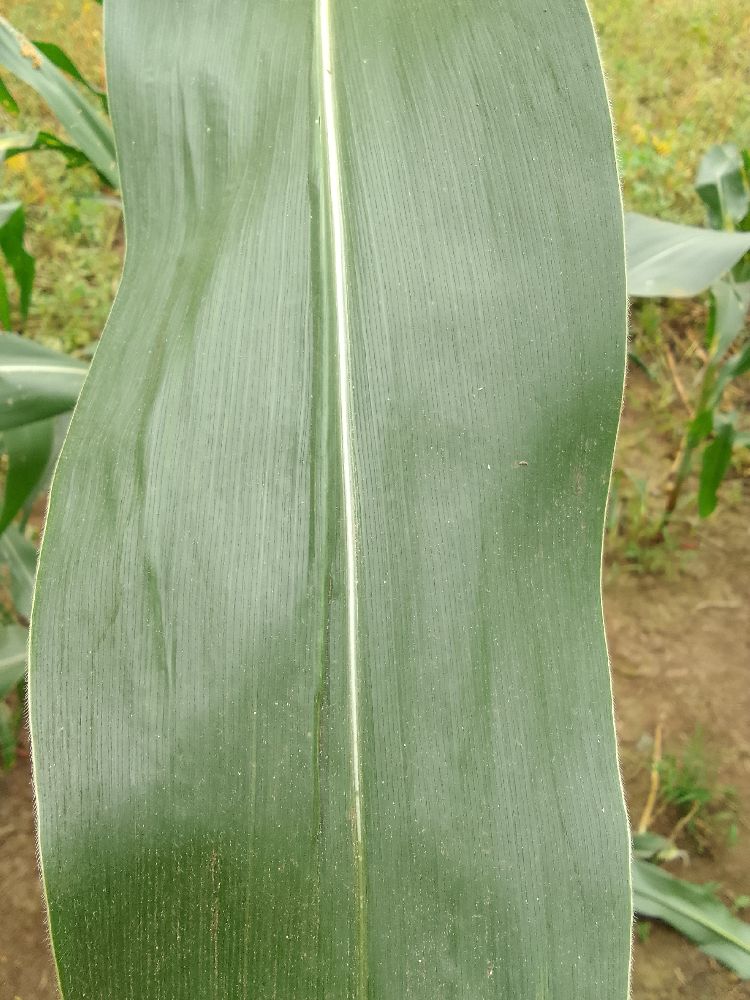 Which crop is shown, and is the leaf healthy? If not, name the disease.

maize, healthy
